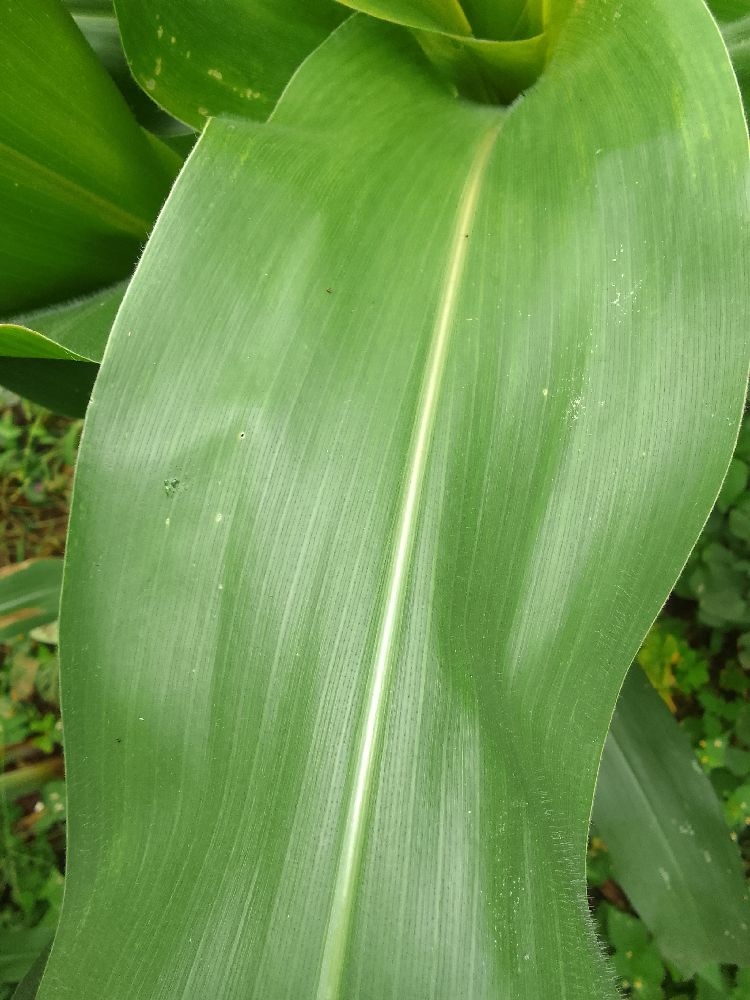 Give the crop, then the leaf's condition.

maize, healthy
